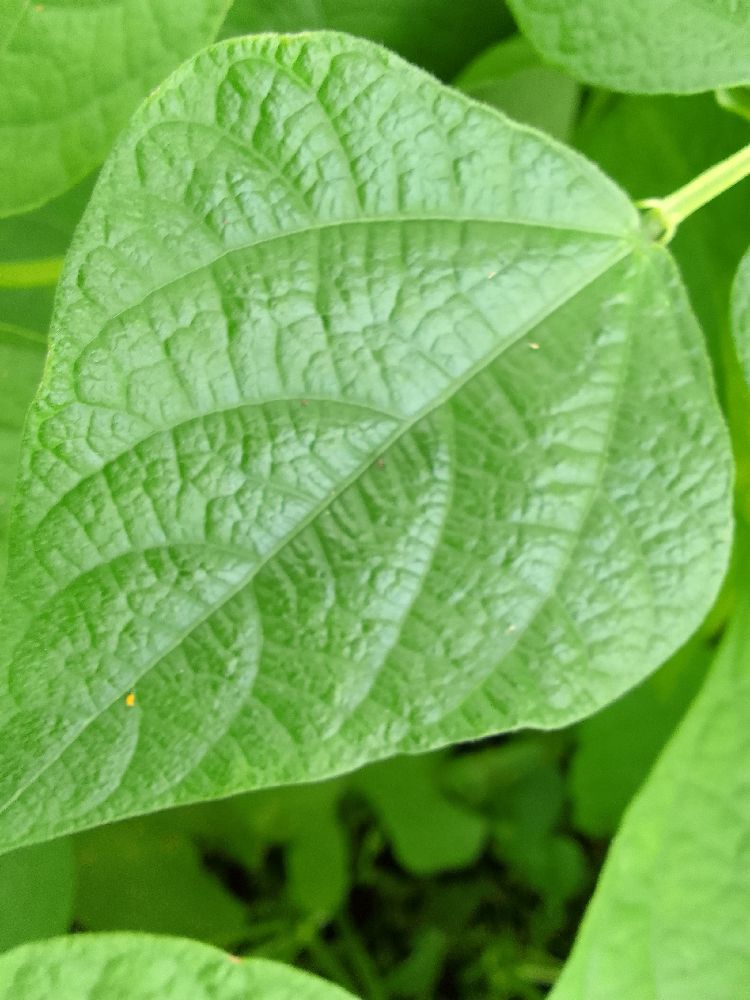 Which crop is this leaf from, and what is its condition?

common bean, healthy
